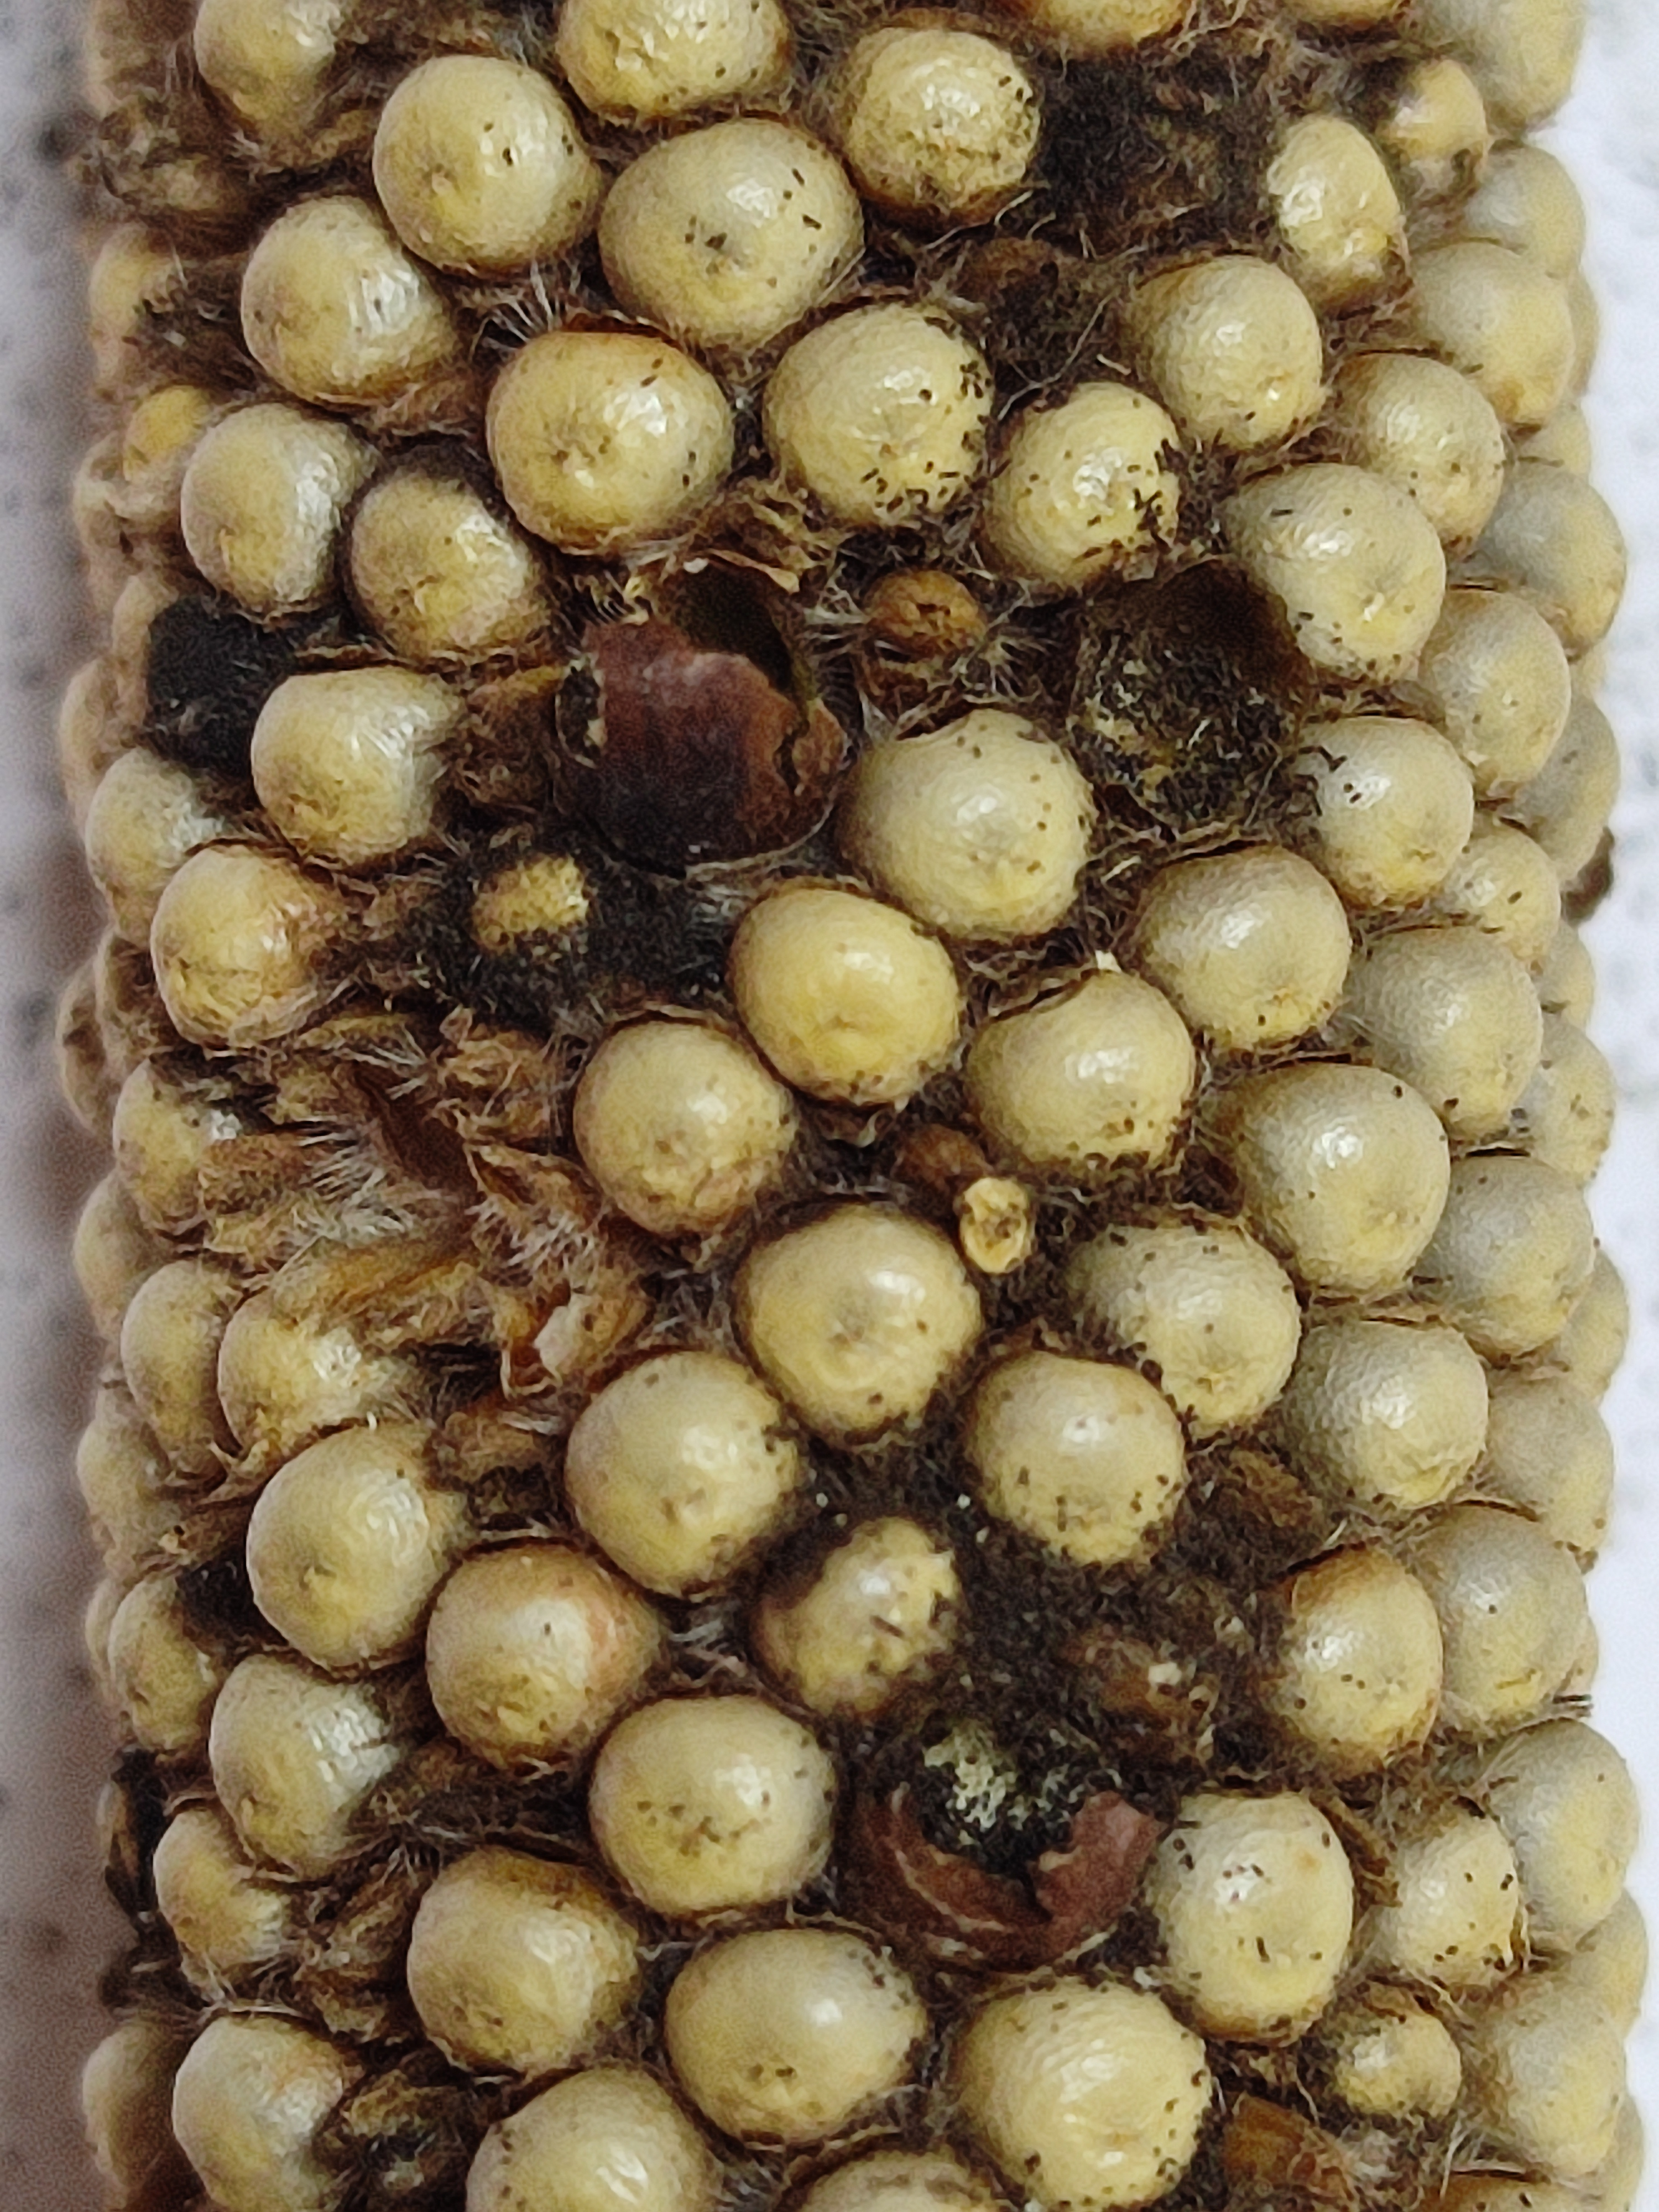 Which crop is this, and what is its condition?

pearl millet, smut
